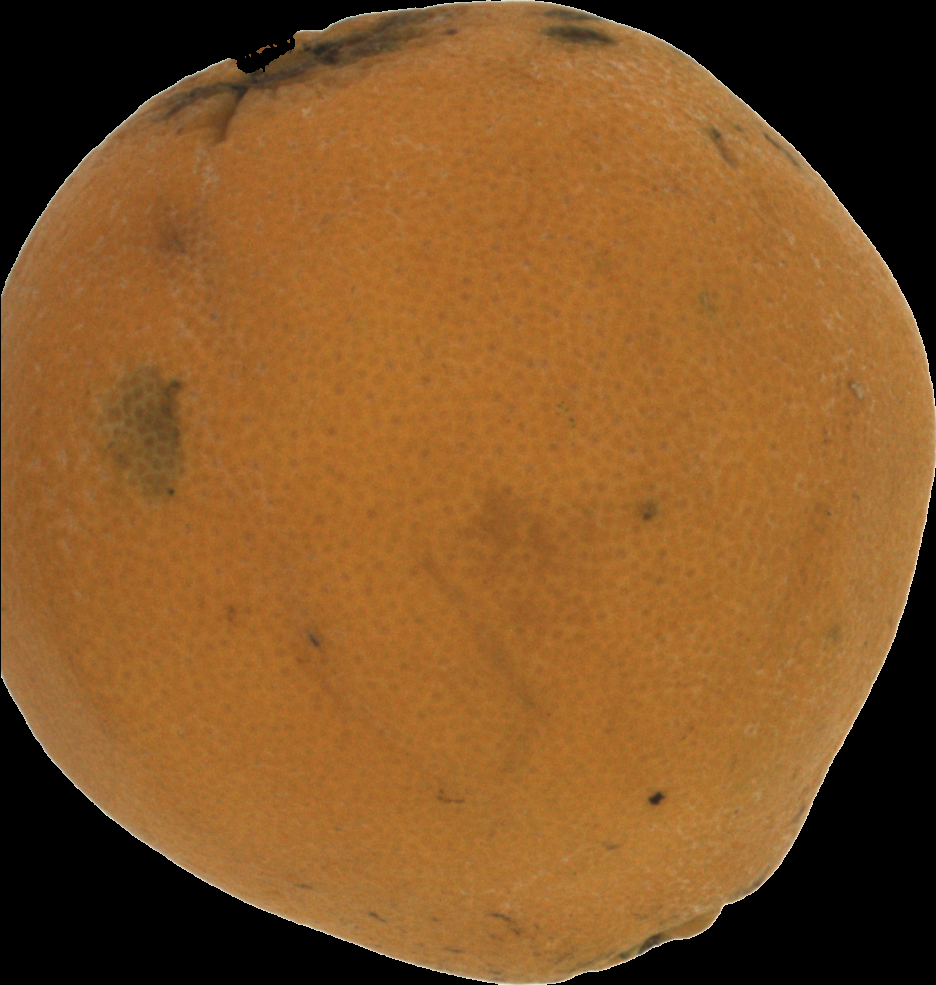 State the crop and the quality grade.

orange, bad
